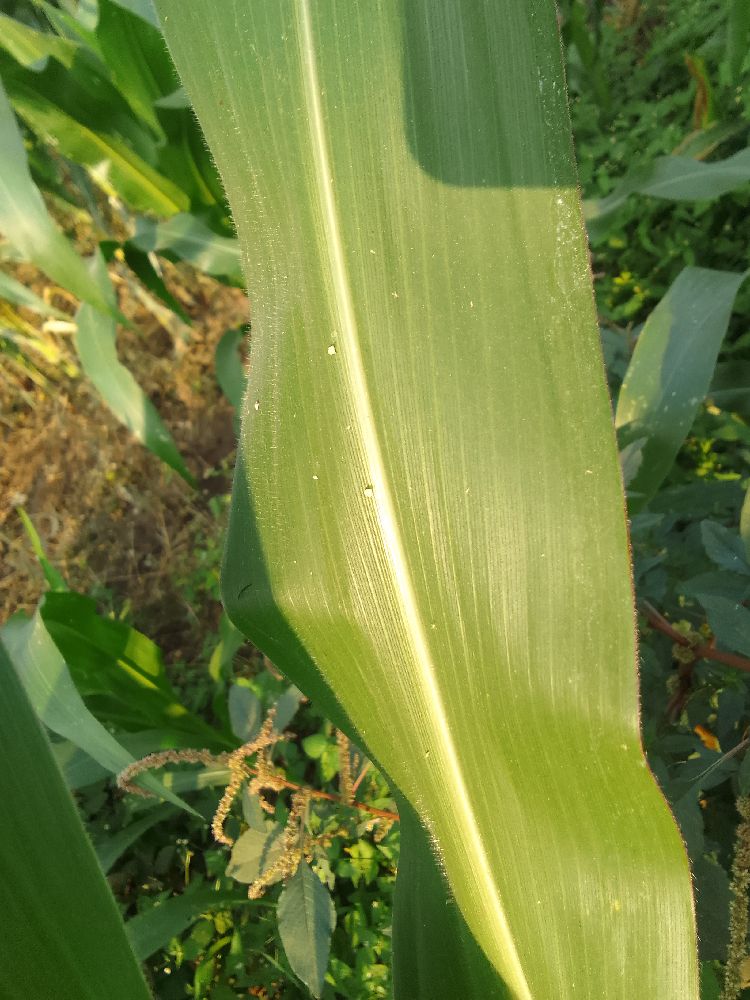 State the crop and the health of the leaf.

maize, healthy
